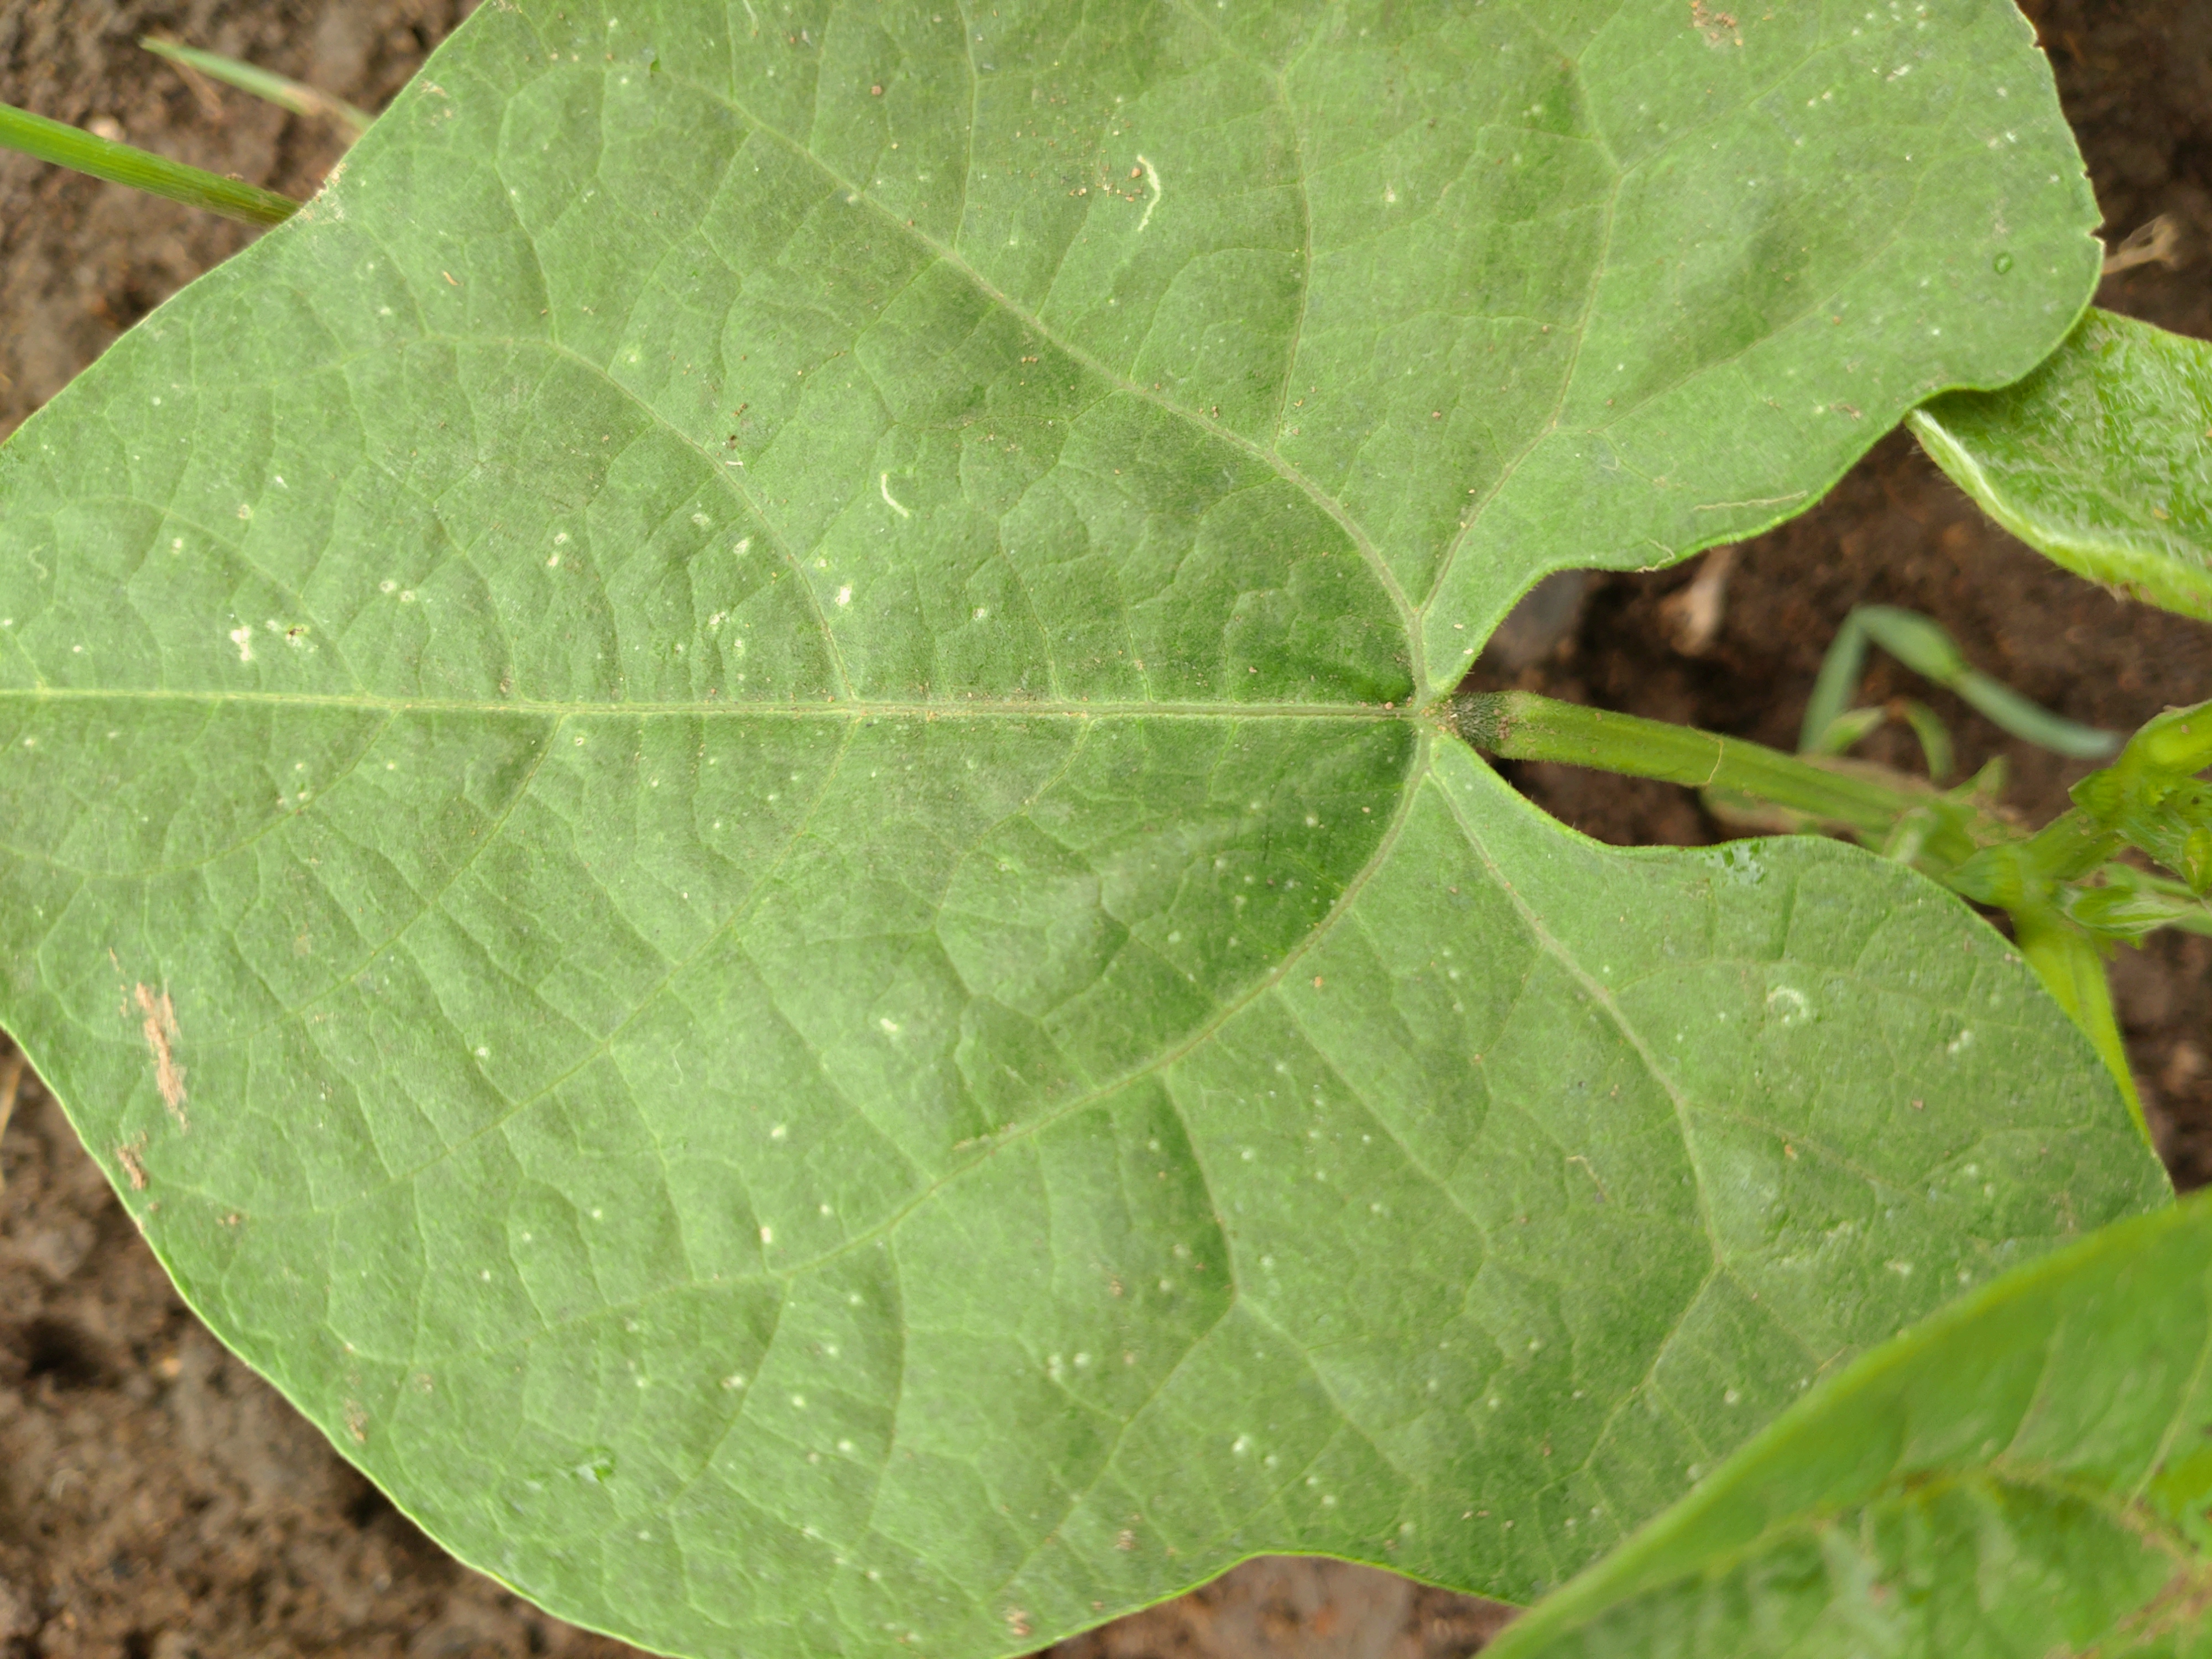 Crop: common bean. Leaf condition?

healthy
